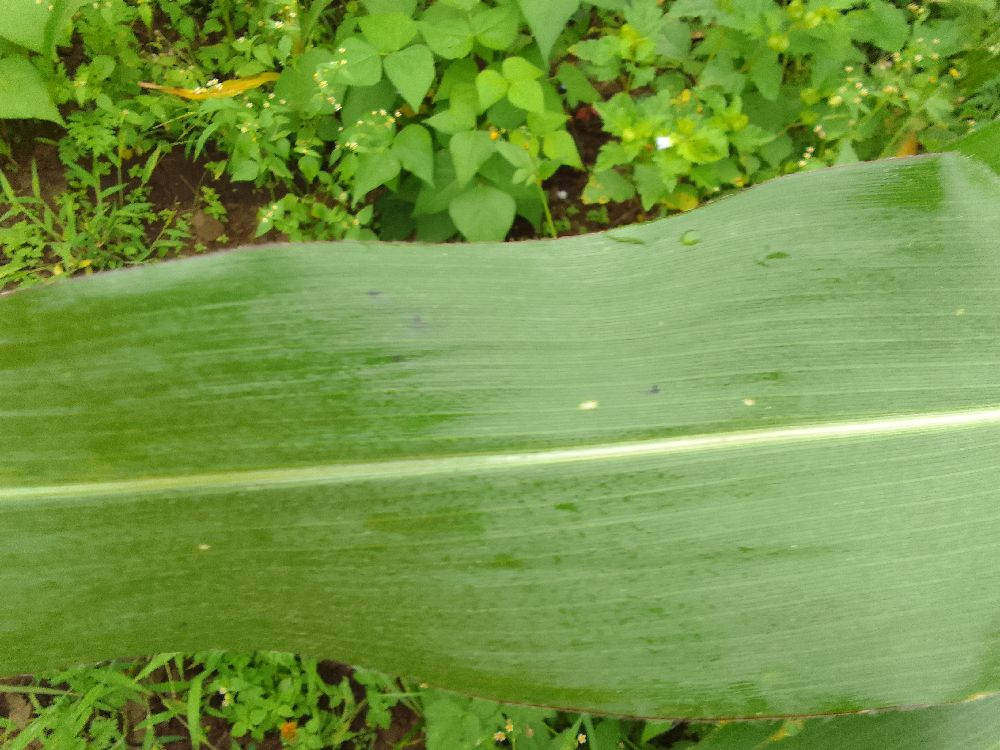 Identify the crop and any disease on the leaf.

maize, healthy
